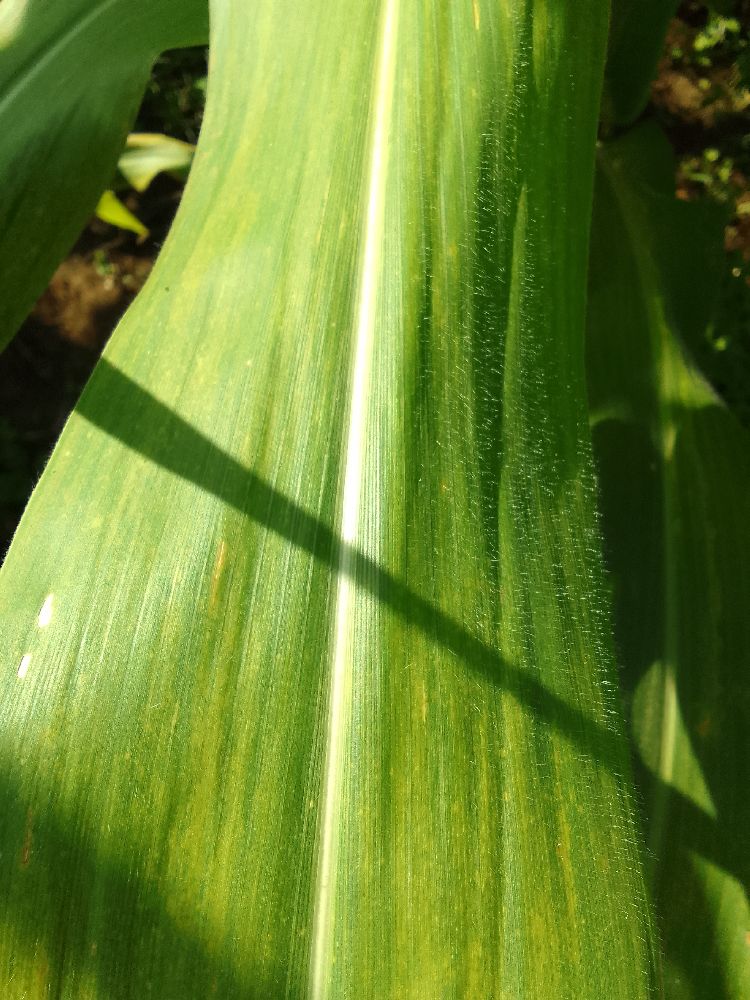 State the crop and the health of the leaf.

maize, maize lethal necrosis
